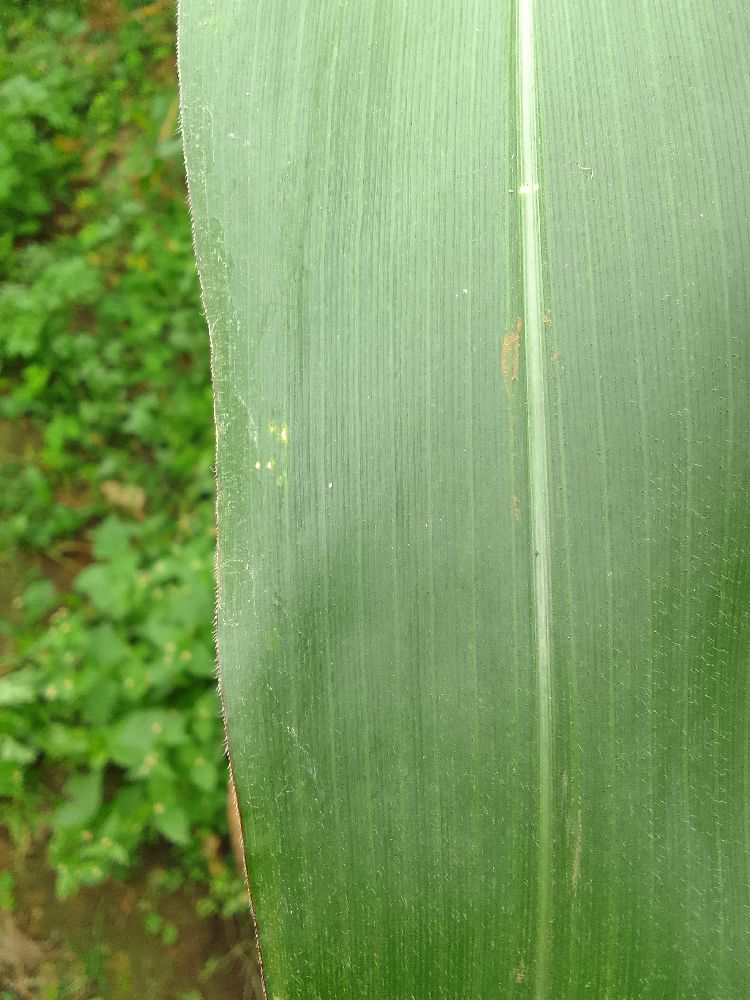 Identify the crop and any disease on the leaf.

maize, healthy
